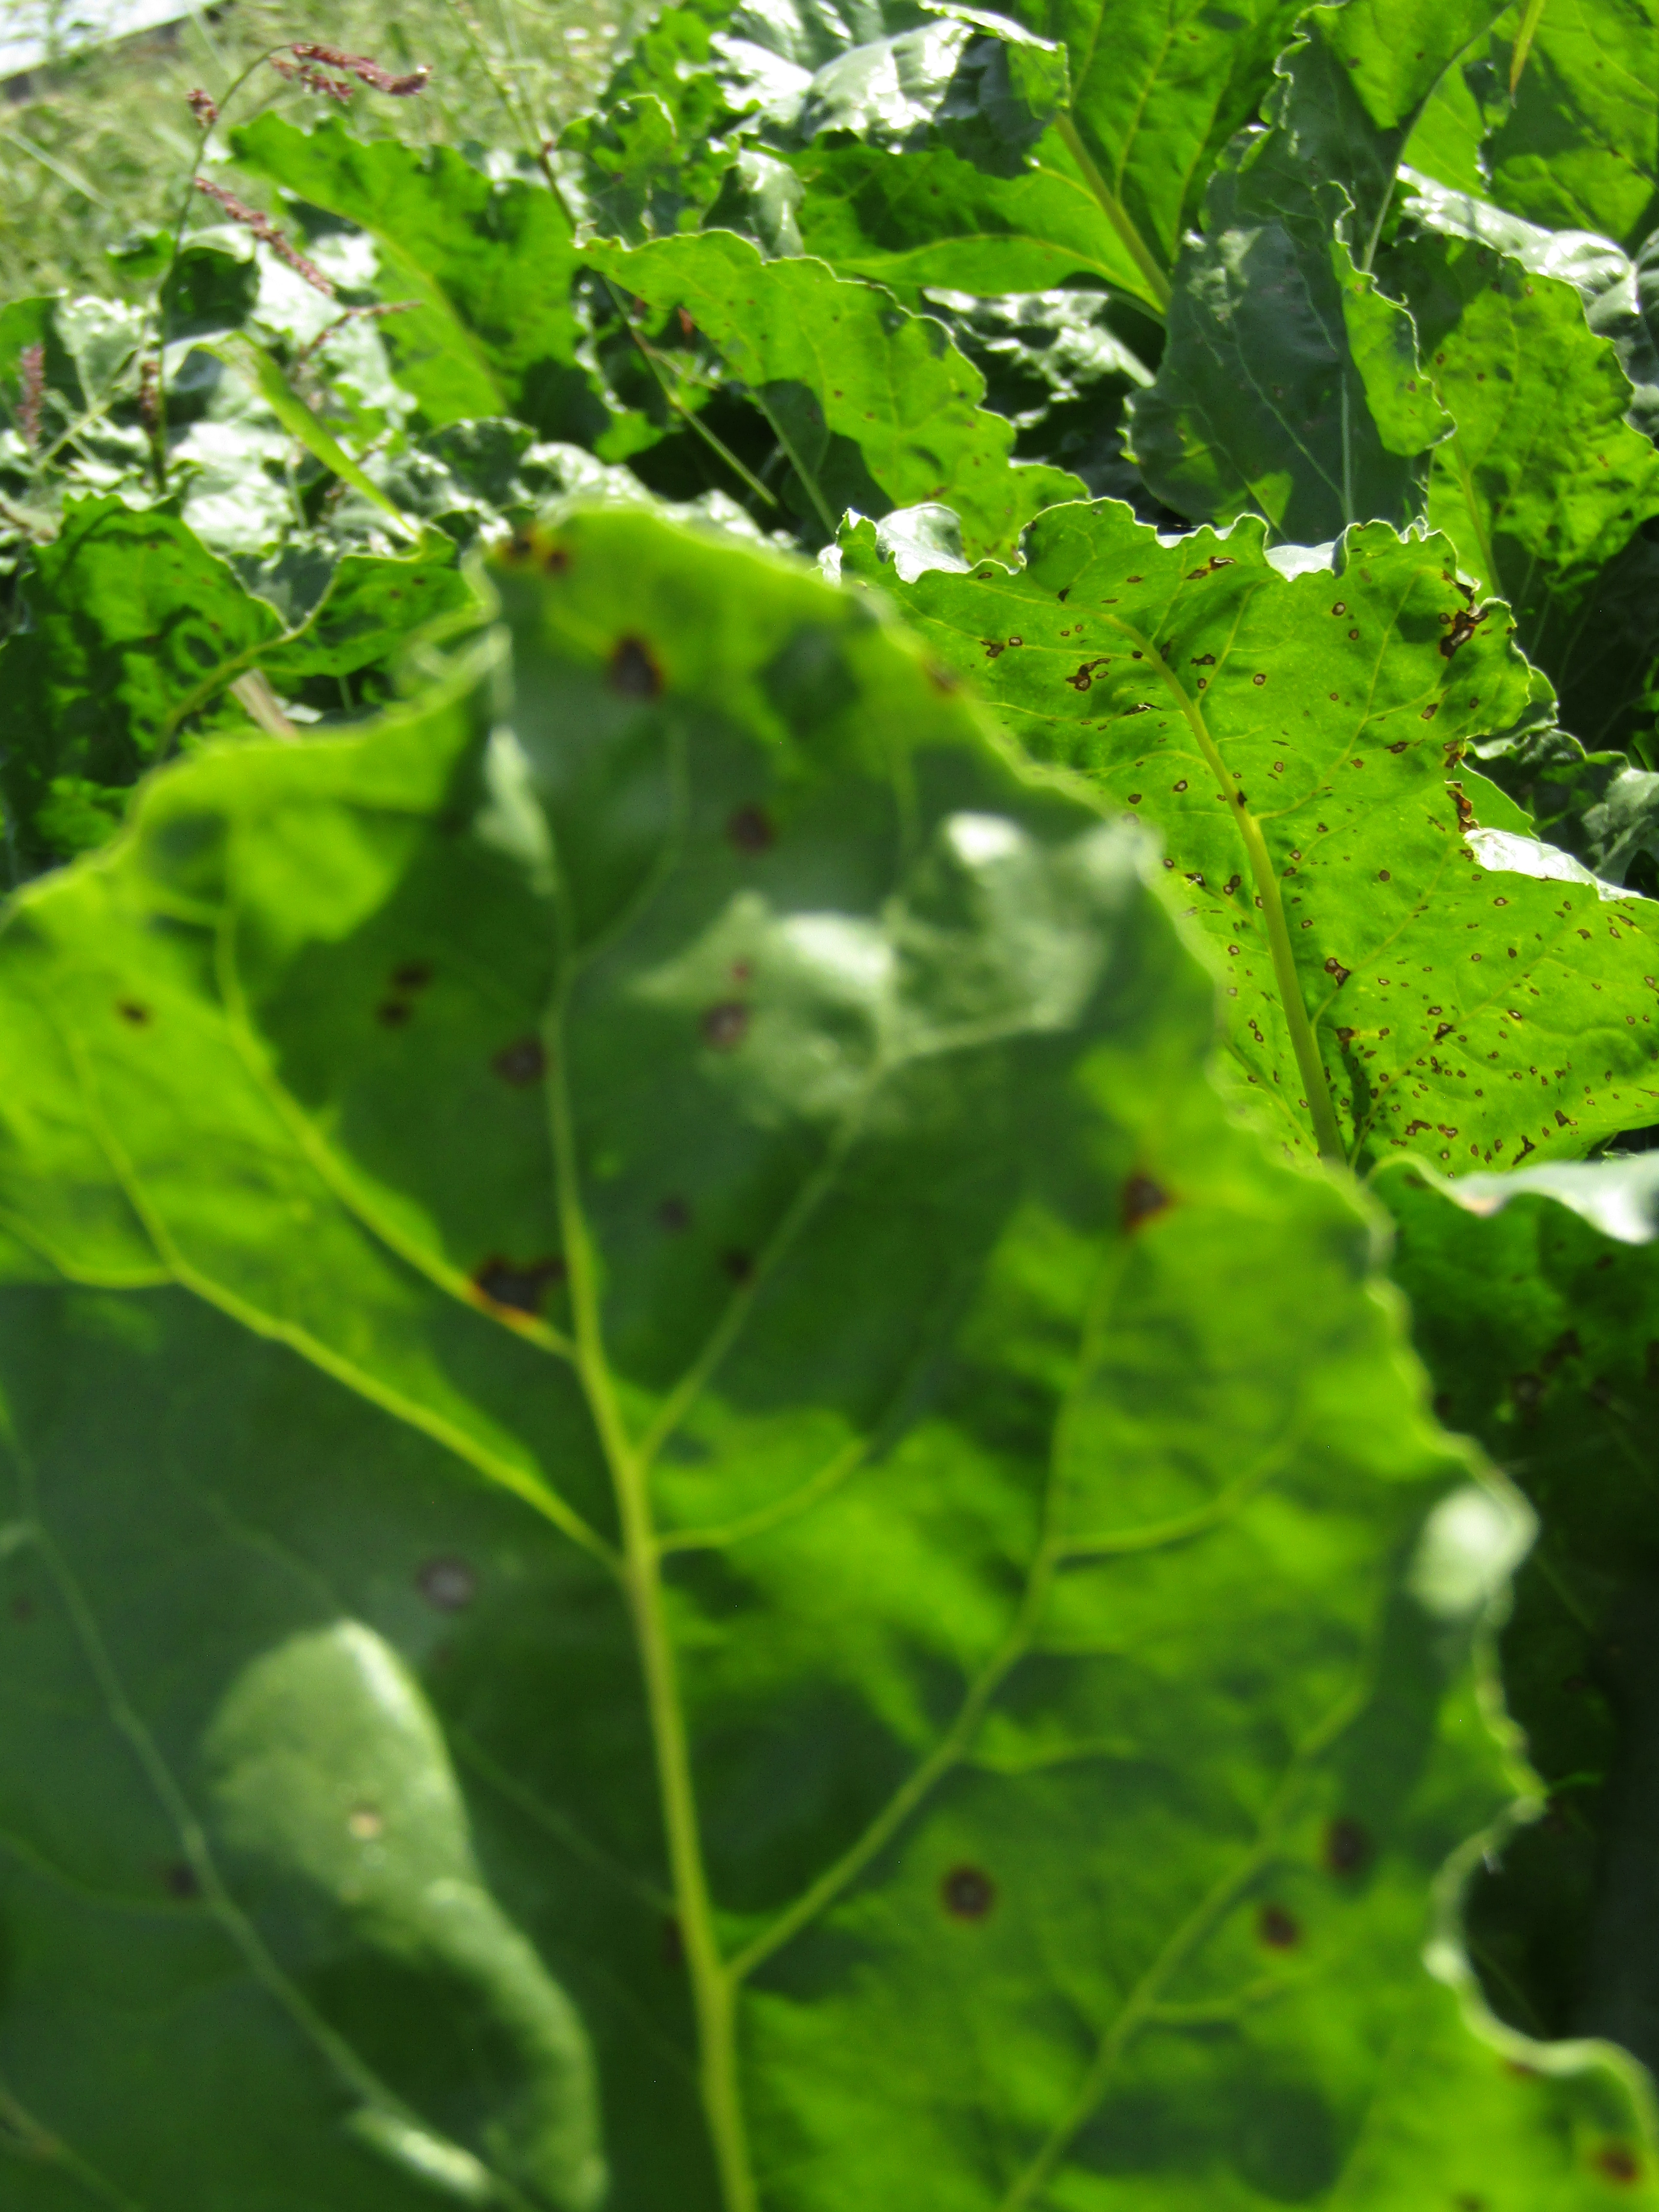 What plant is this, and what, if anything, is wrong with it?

beet, cercospora
